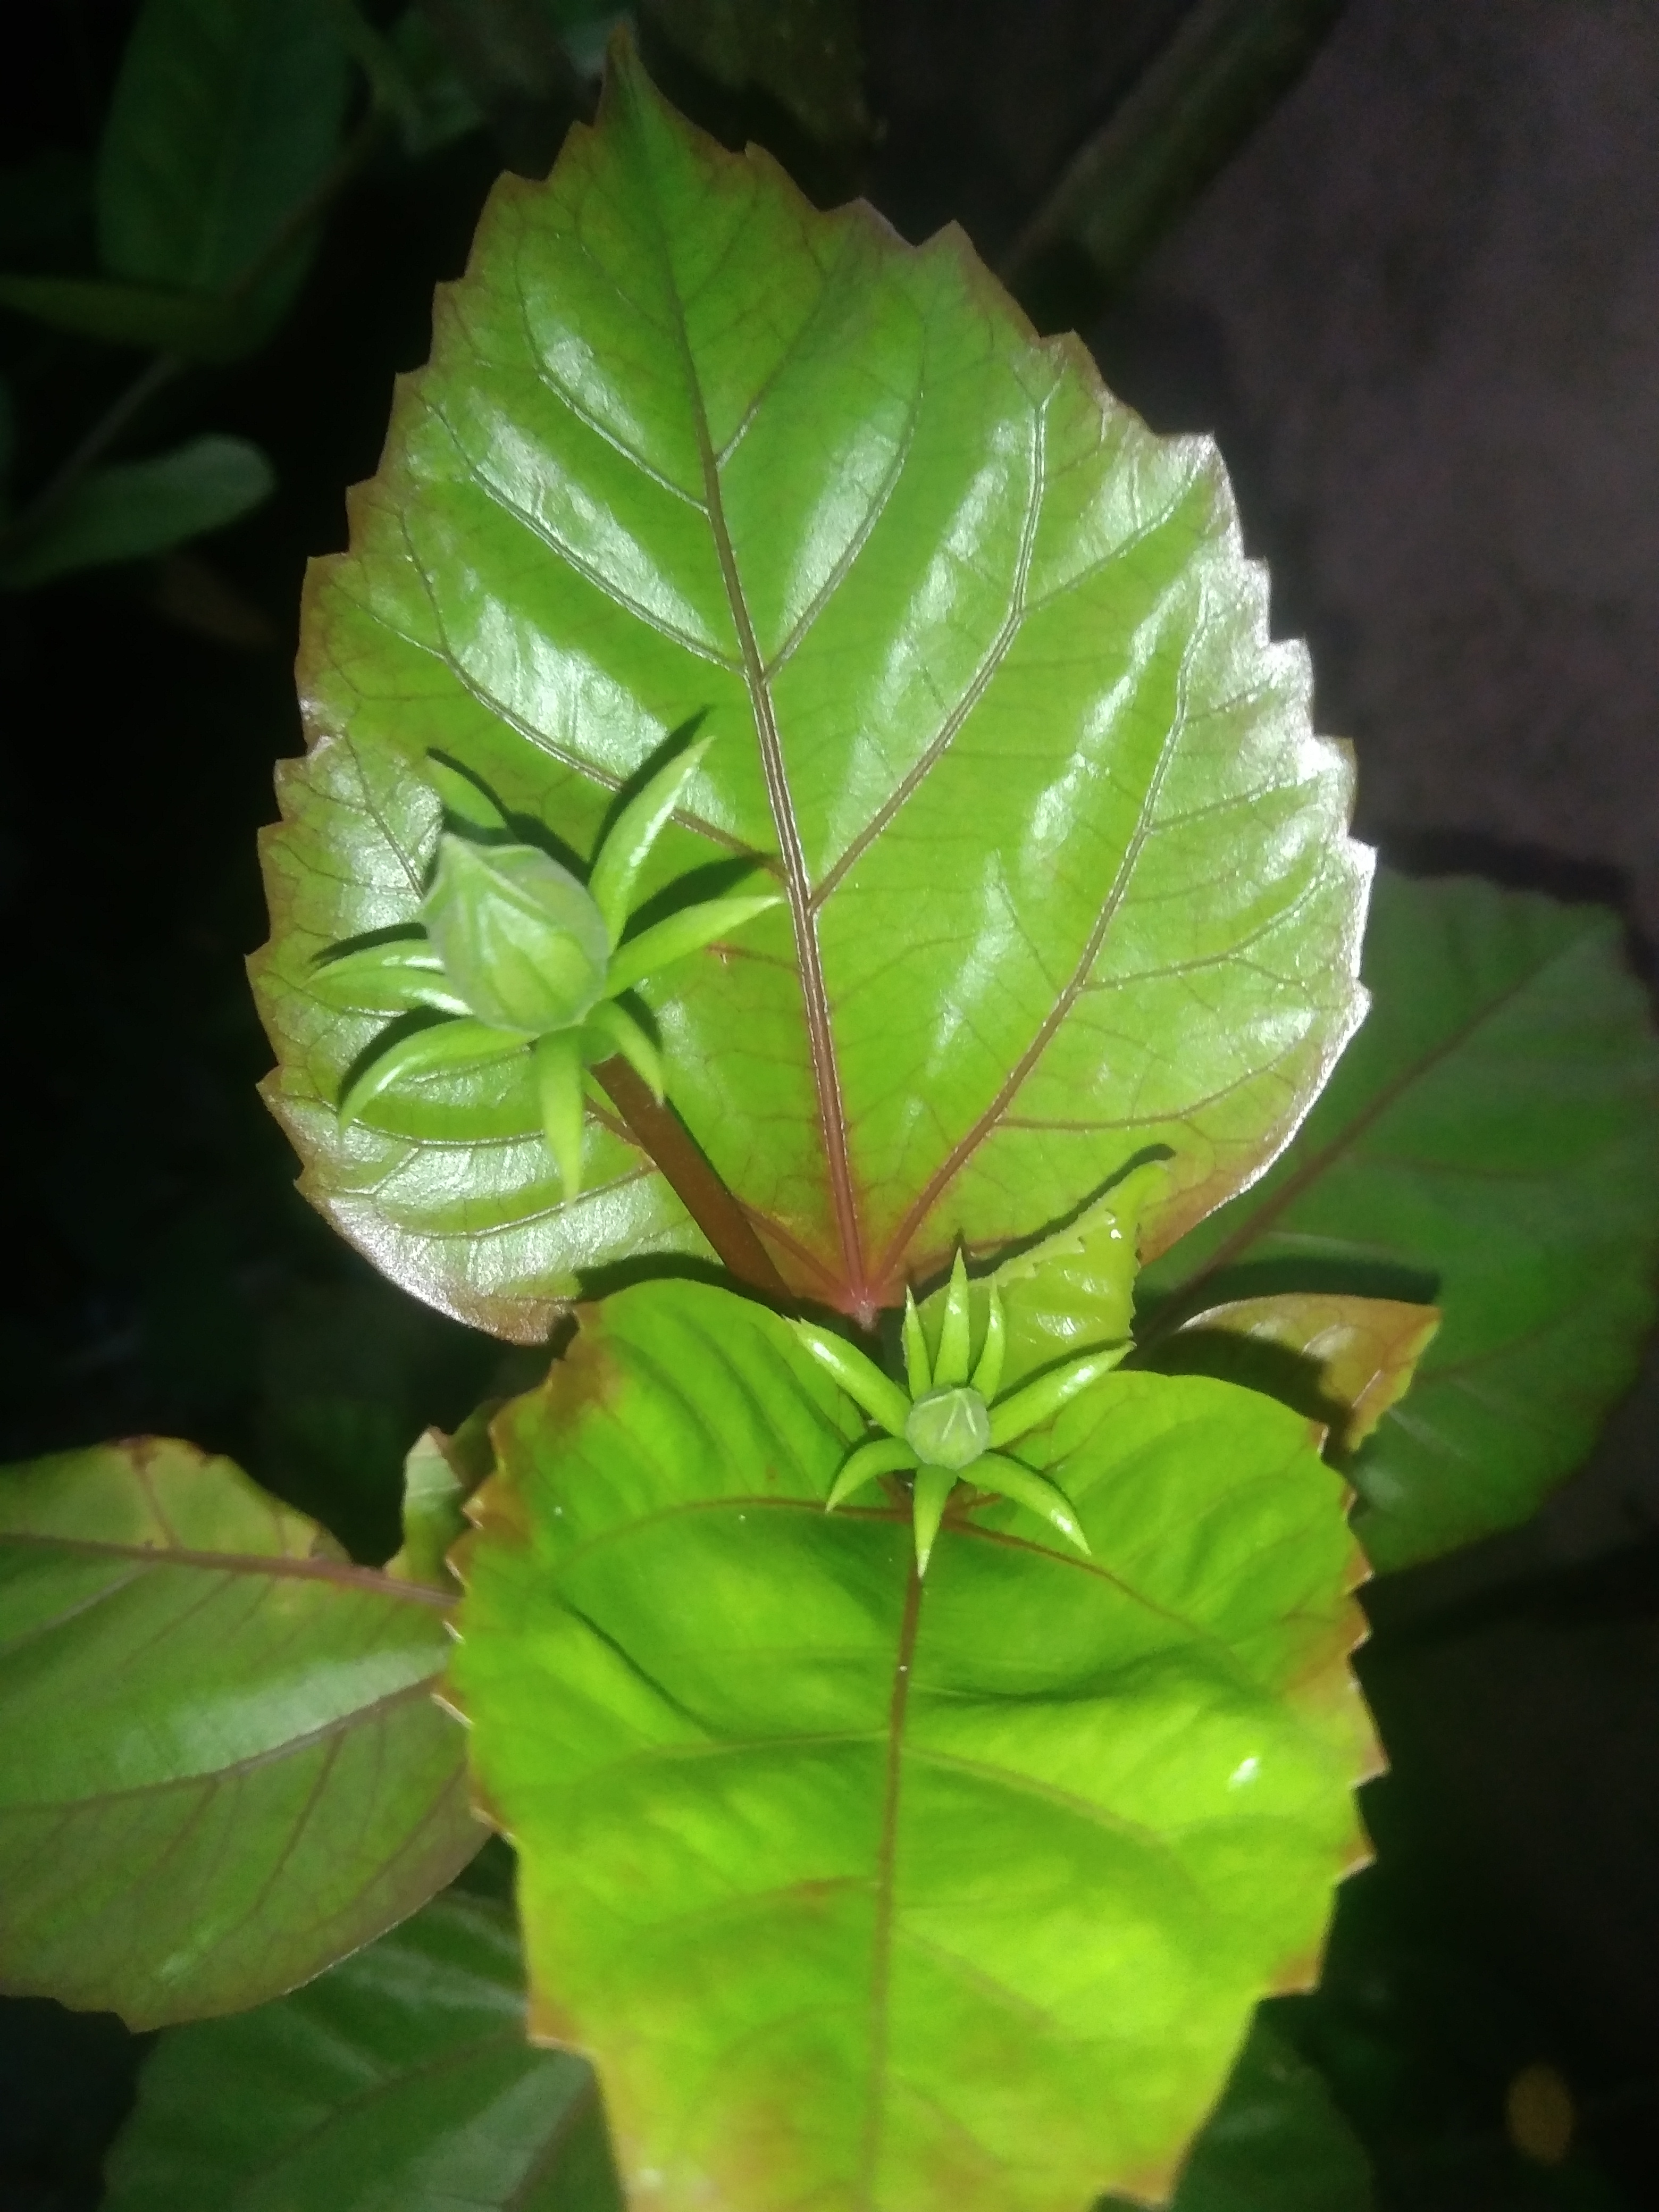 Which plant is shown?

hibiscus
